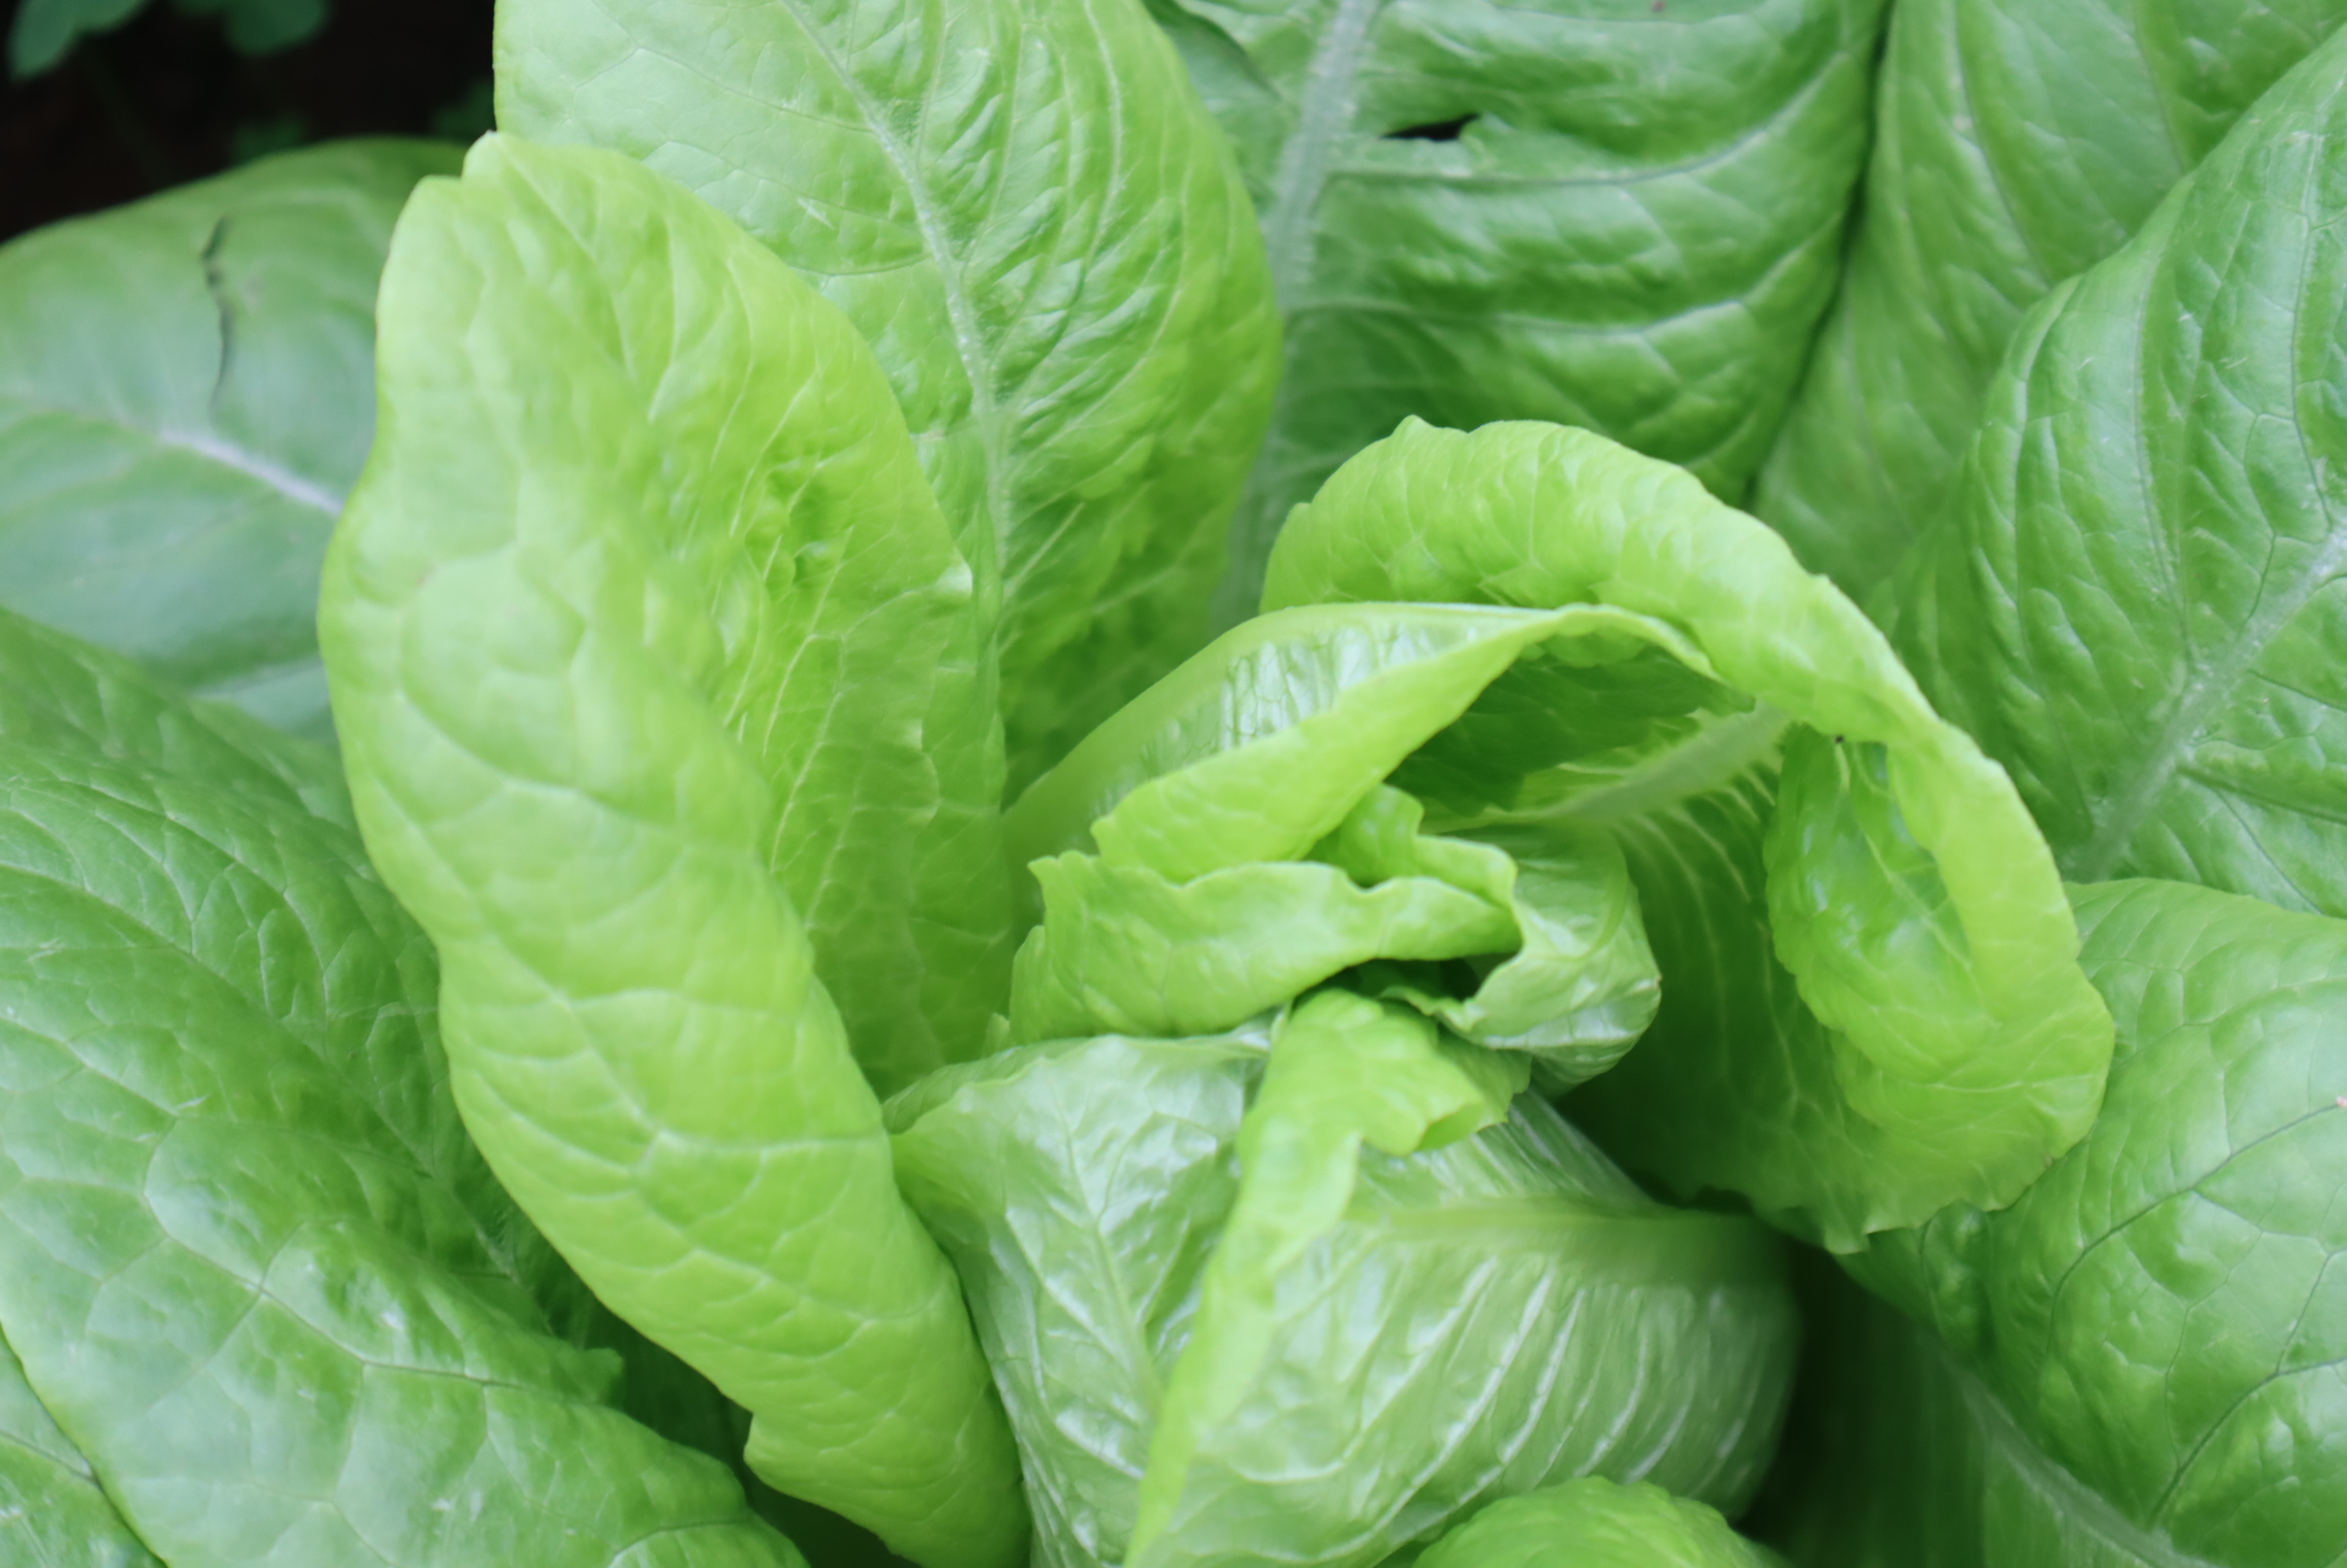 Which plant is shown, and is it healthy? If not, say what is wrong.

lettuce, healthy
